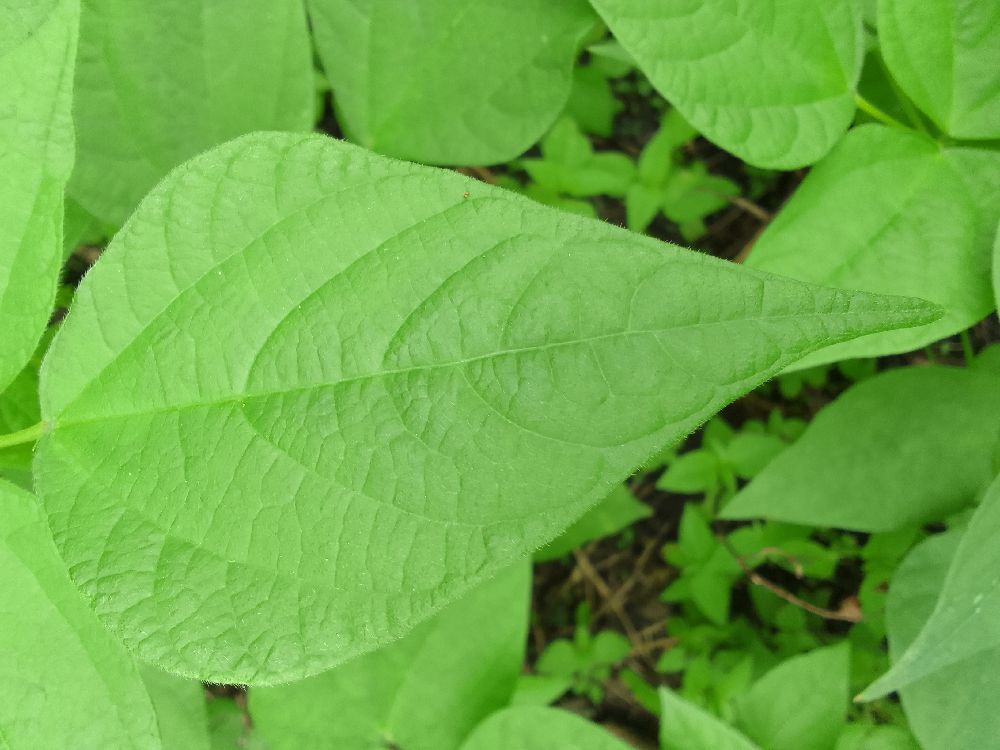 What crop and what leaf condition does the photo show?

common bean, healthy
